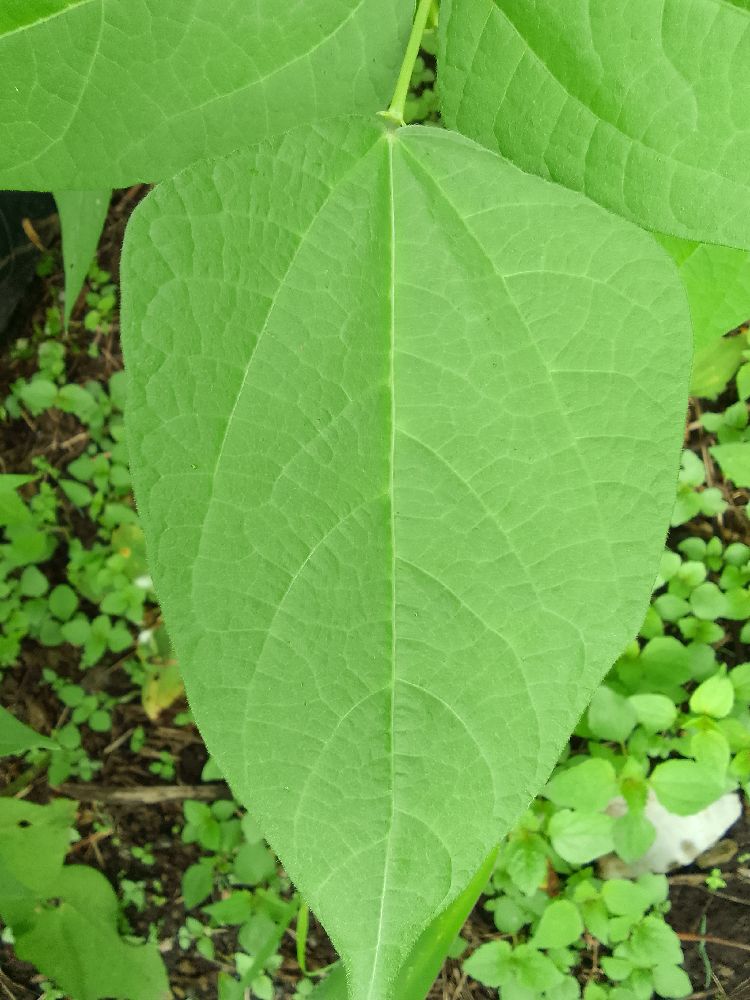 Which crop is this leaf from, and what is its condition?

common bean, healthy
